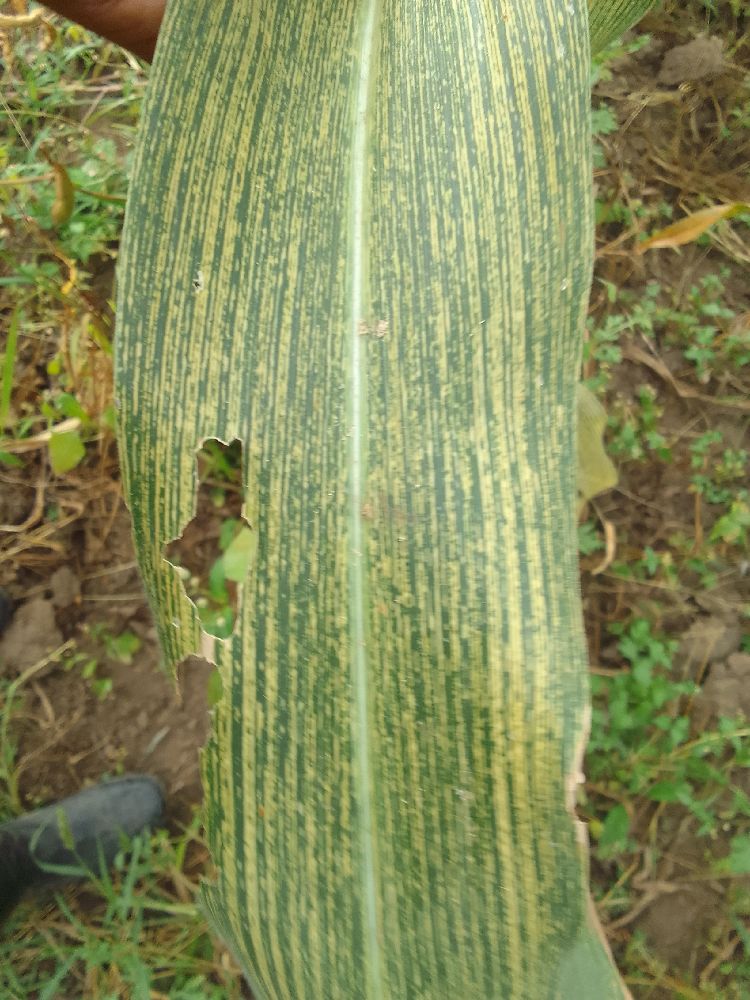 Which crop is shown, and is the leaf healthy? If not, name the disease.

maize, maize streak virus
